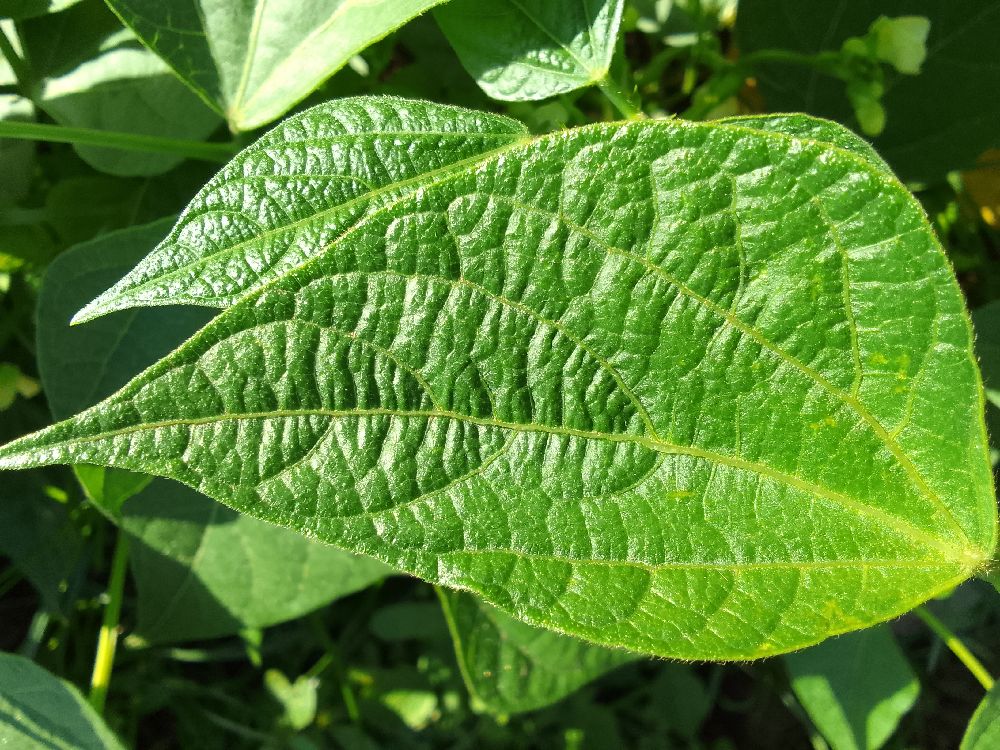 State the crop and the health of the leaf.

common bean, healthy
